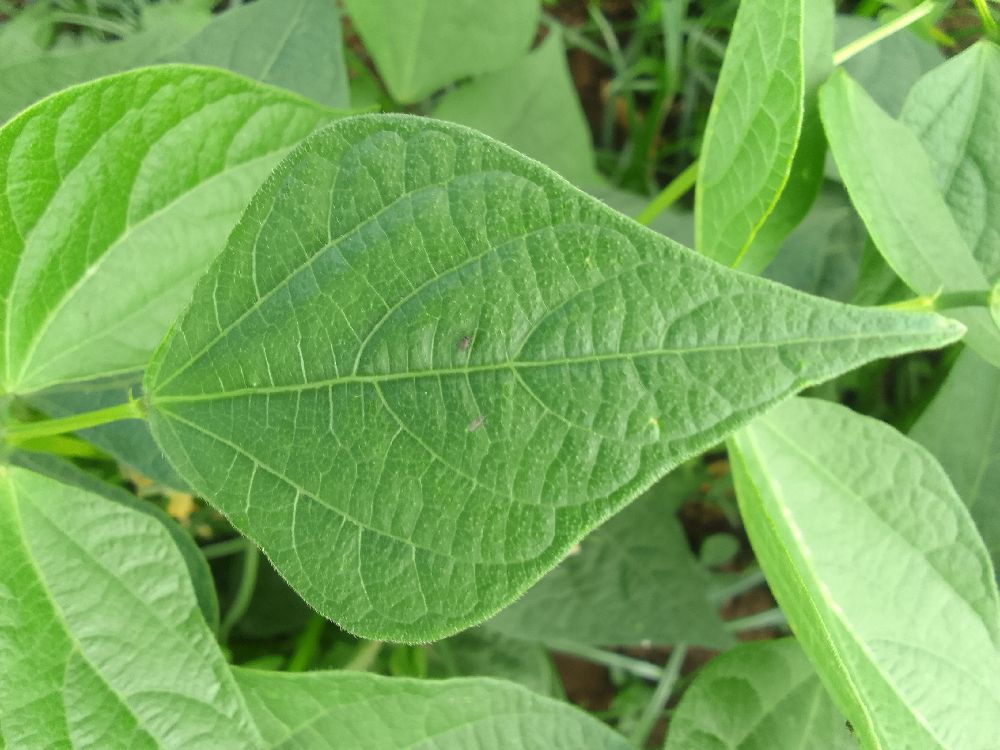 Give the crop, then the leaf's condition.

common bean, healthy
